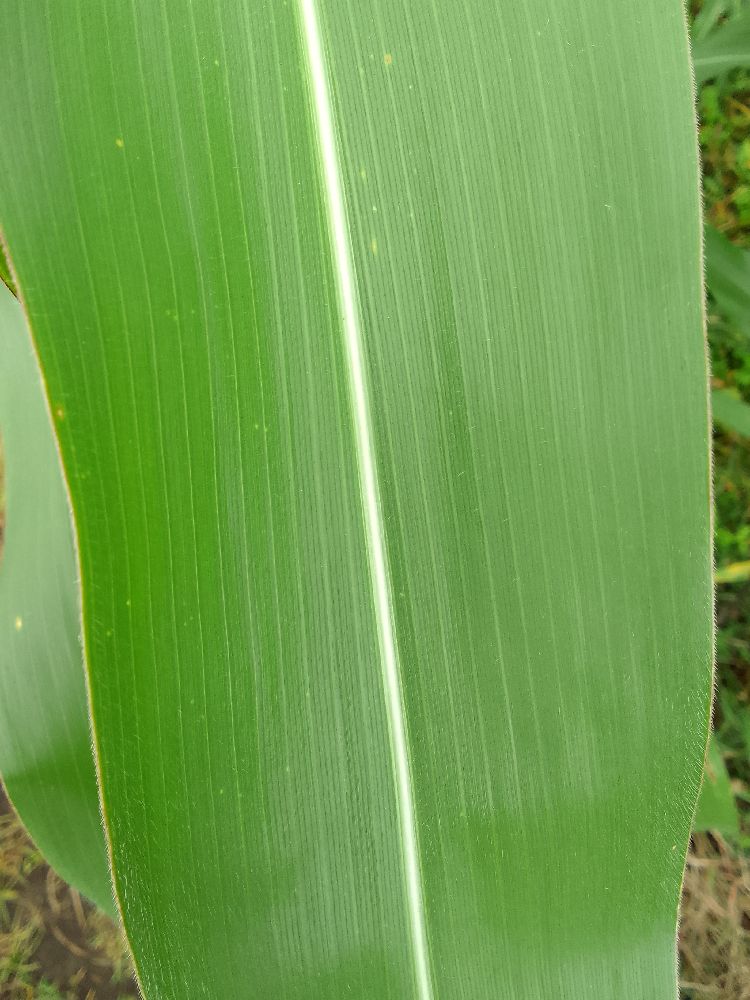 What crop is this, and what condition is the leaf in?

maize, healthy
